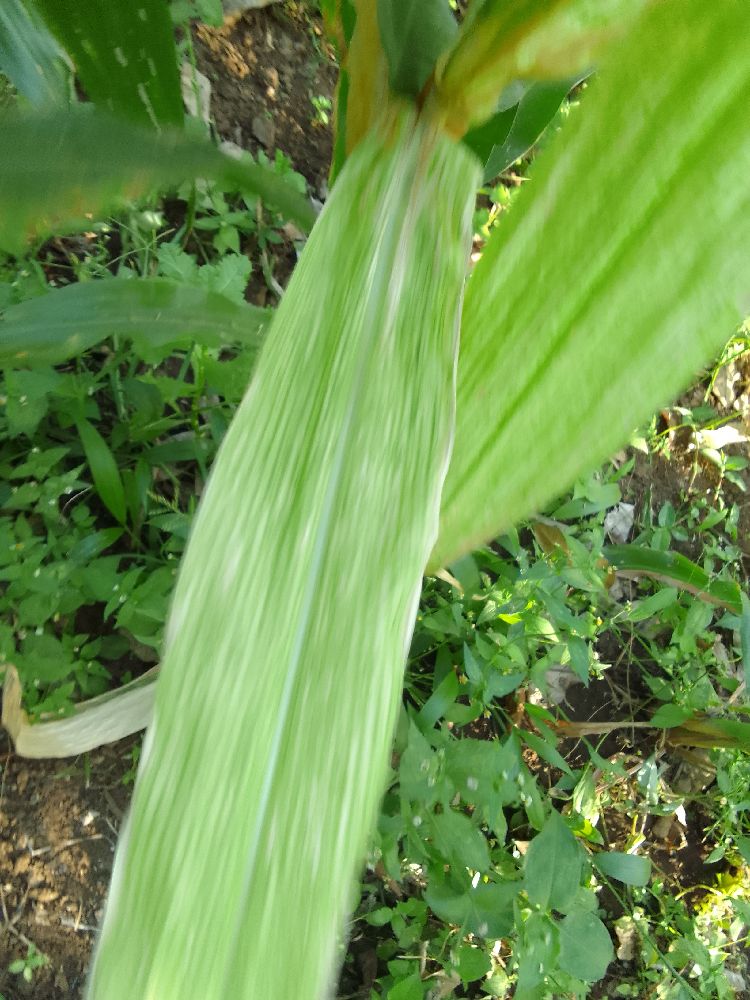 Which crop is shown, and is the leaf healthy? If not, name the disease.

maize, maize lethal necrosis
